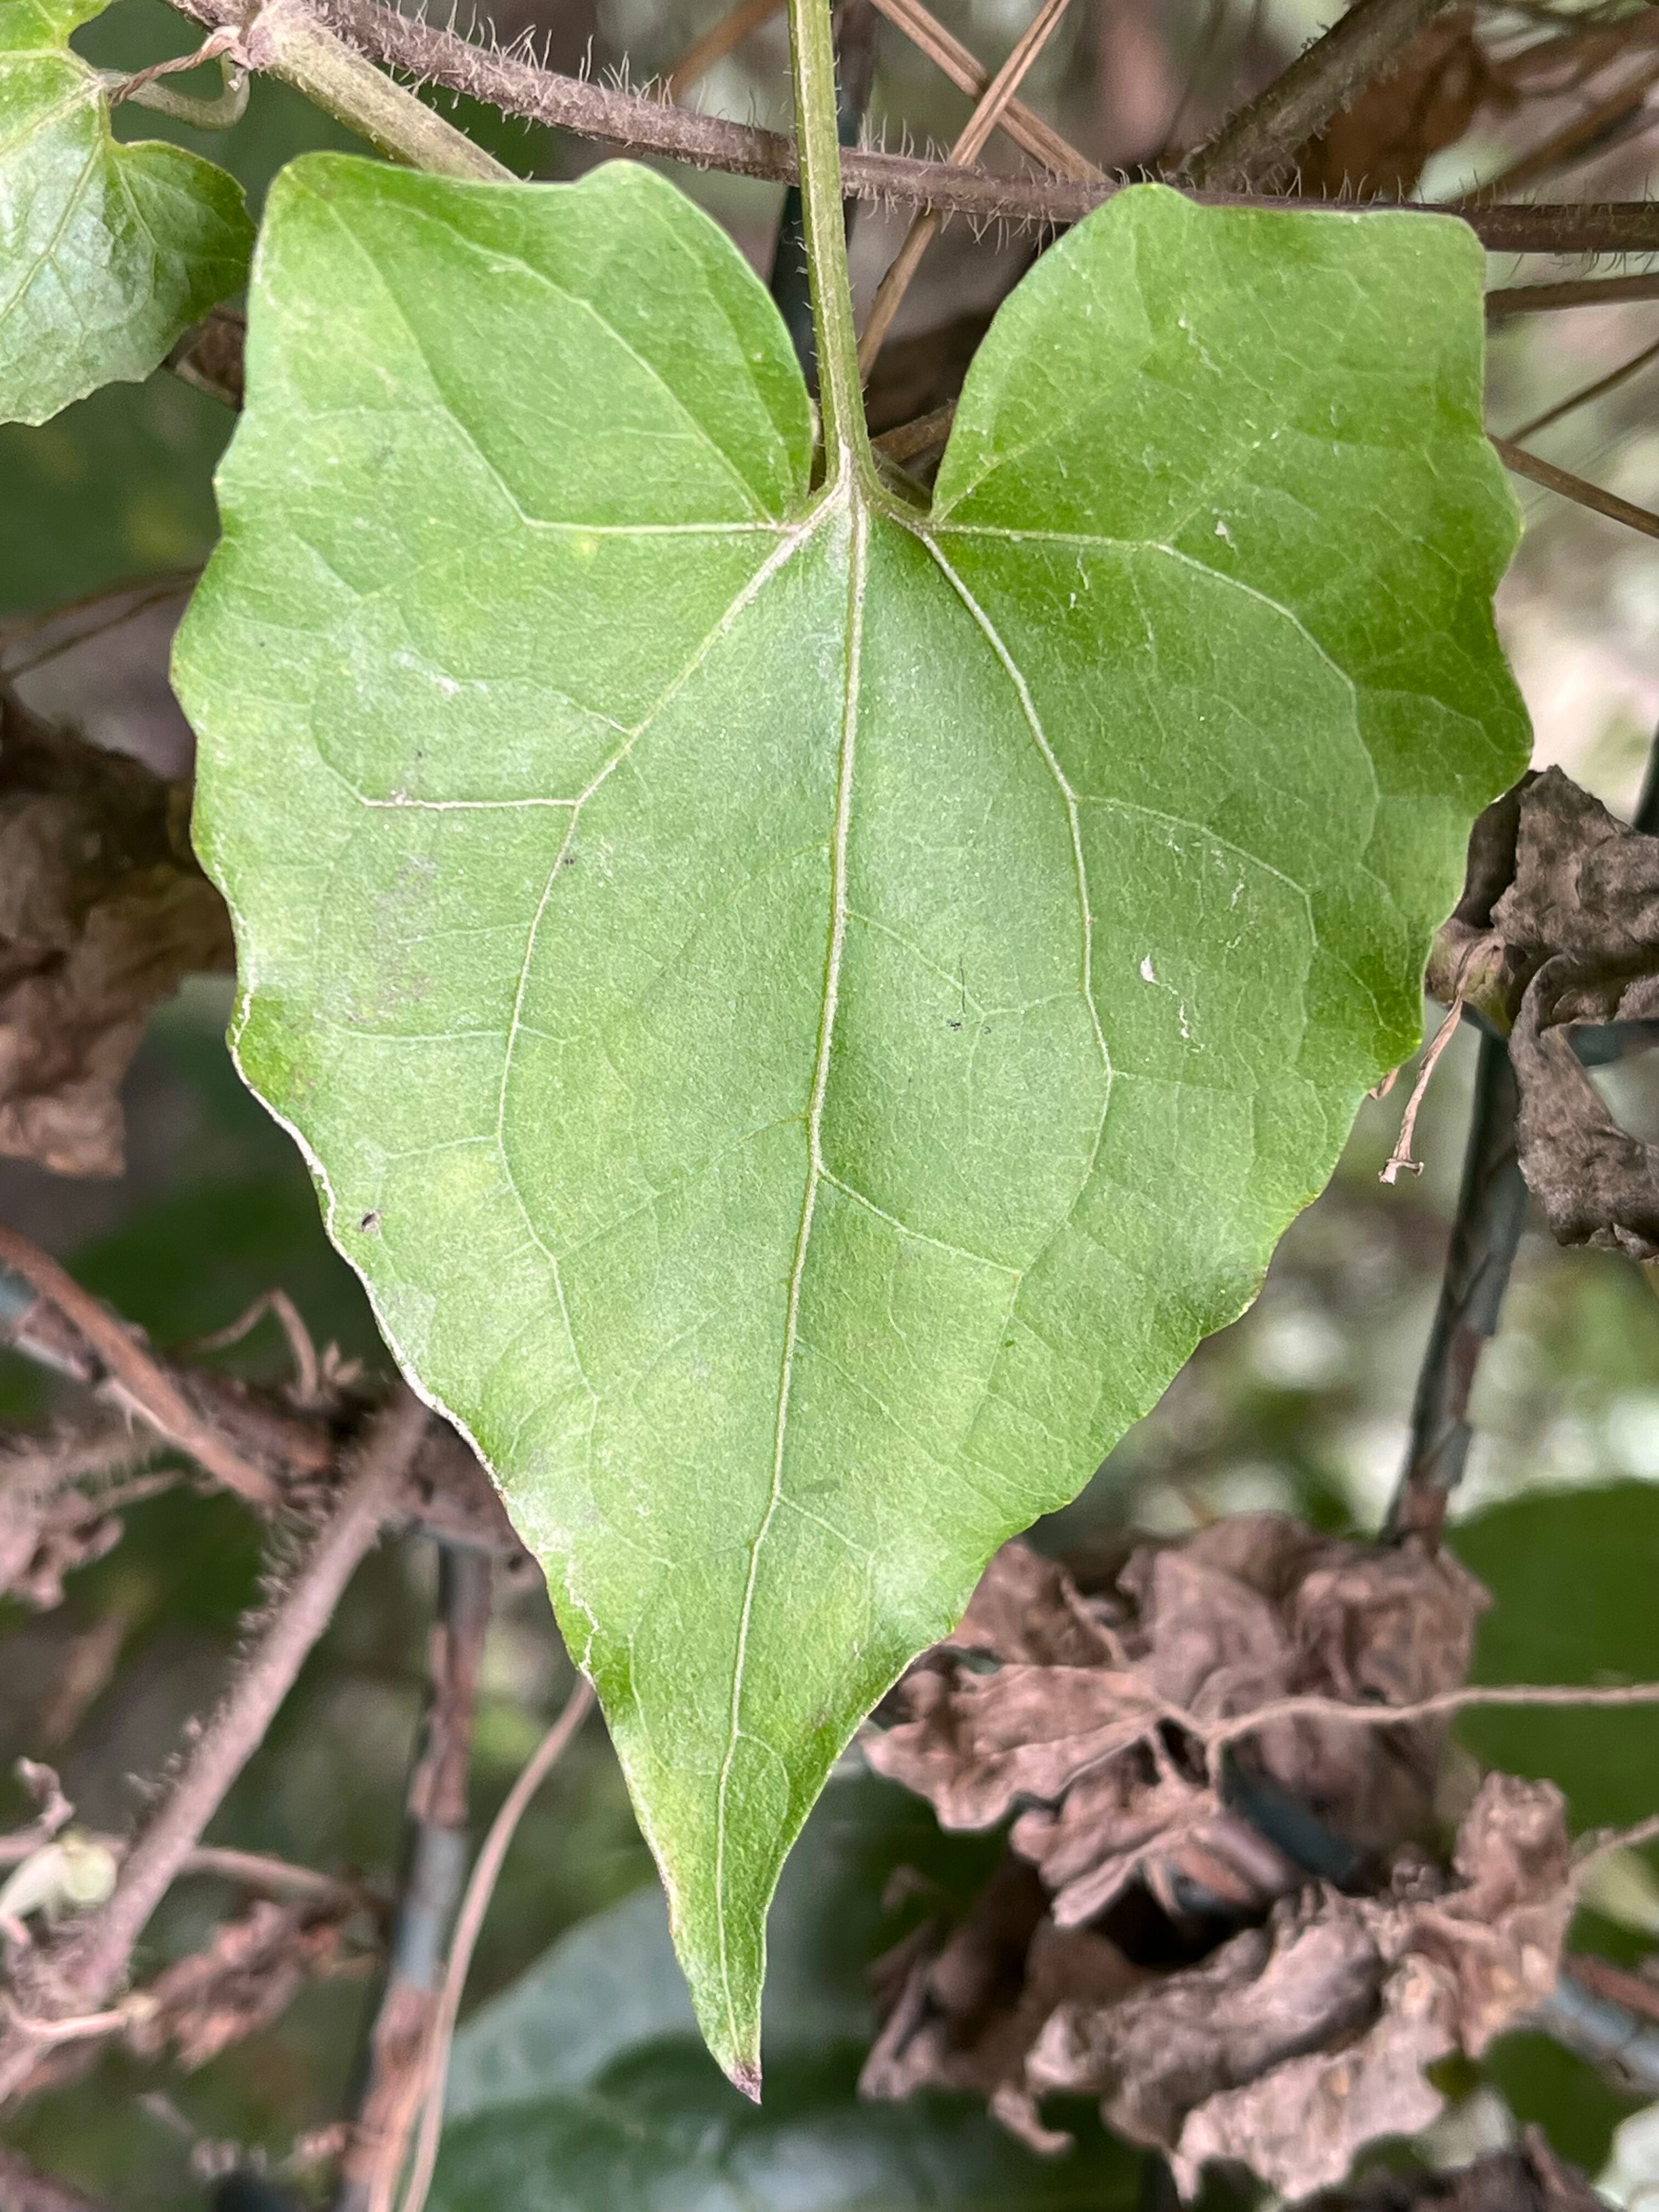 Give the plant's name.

bitter vine
